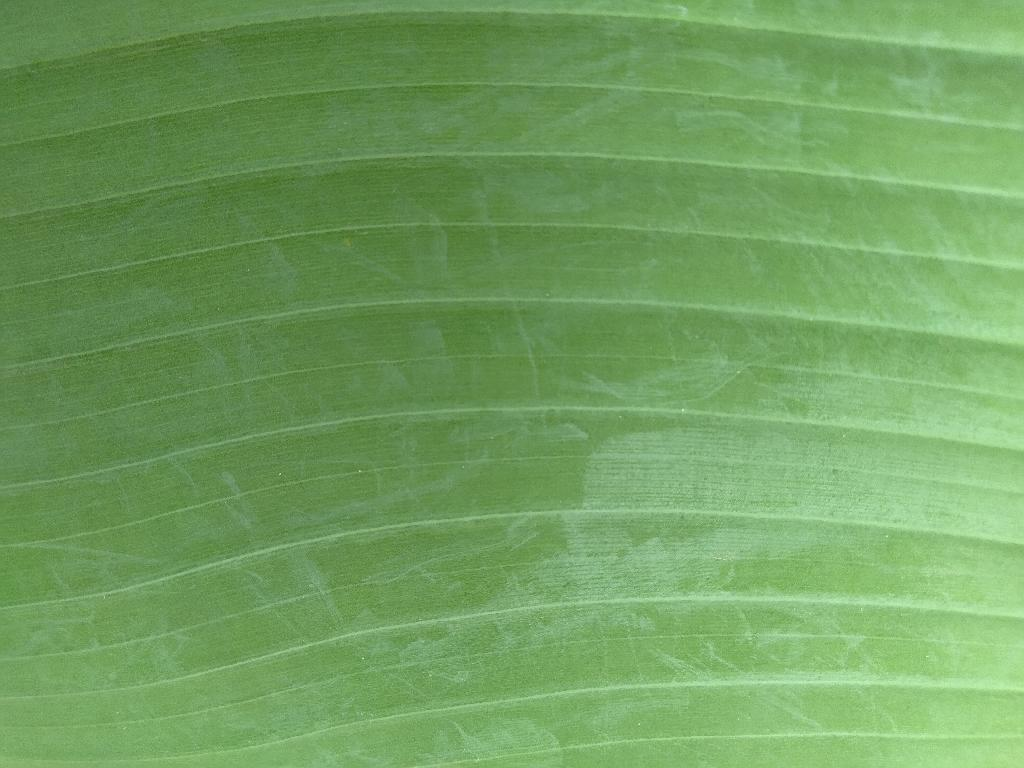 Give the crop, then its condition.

banana, healthy
